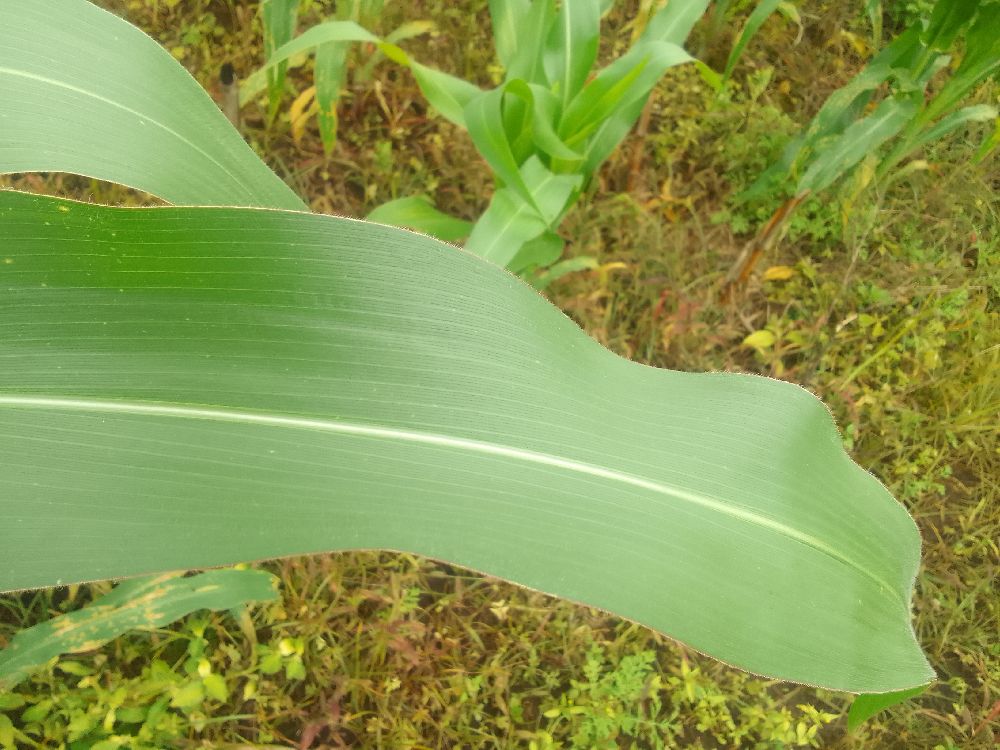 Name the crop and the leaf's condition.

maize, healthy
